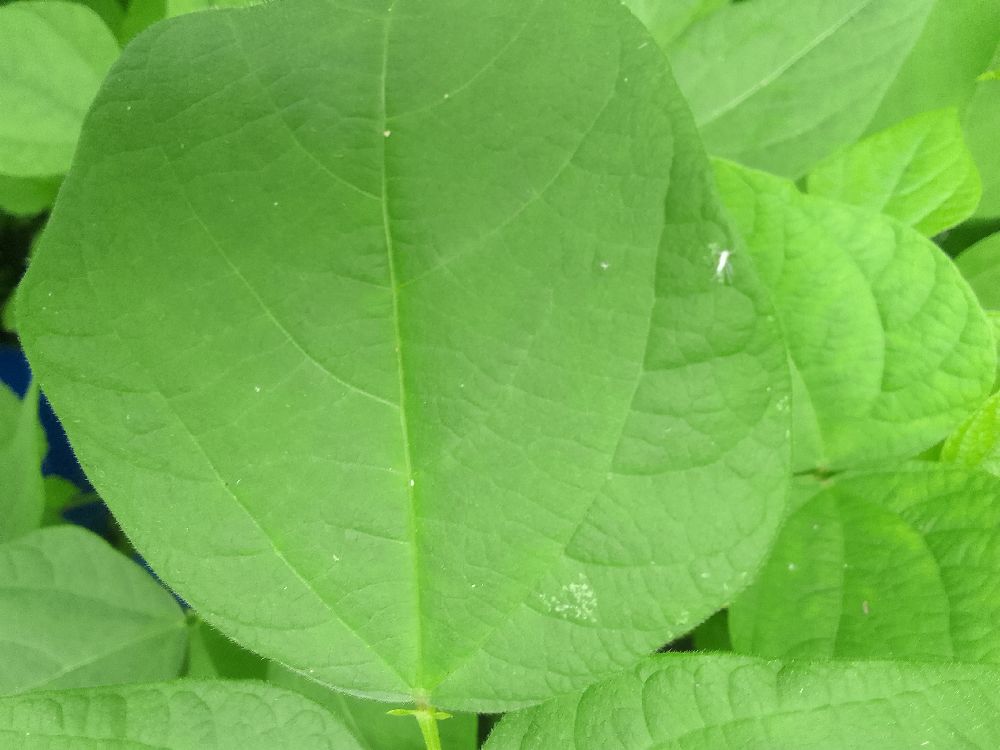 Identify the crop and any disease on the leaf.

common bean, healthy
